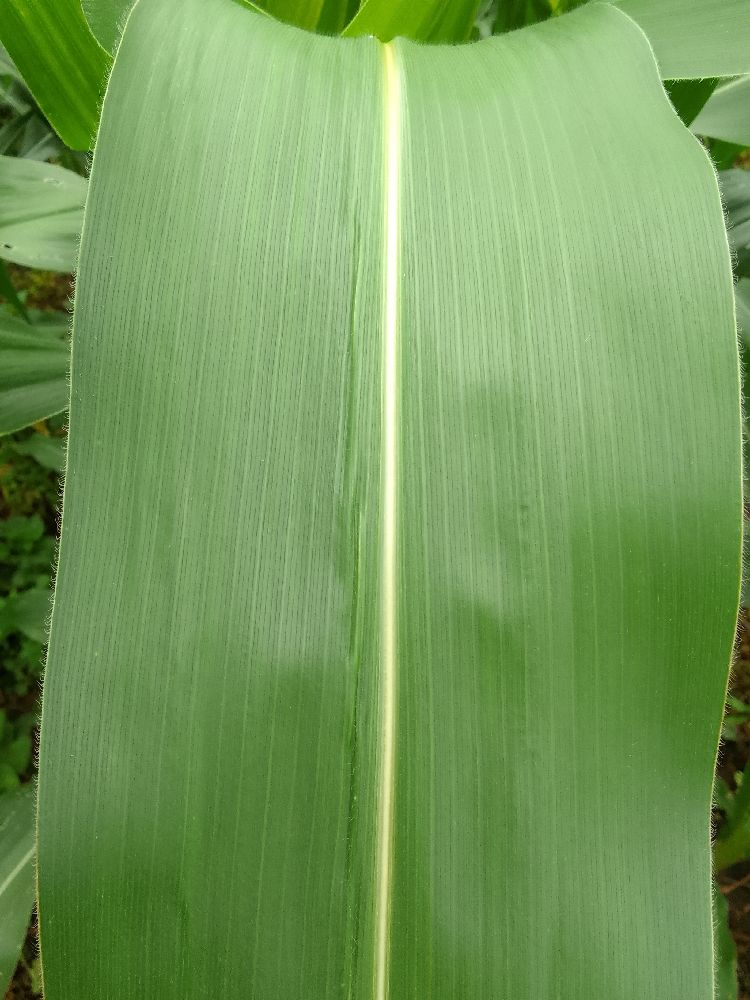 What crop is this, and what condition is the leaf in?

maize, healthy
